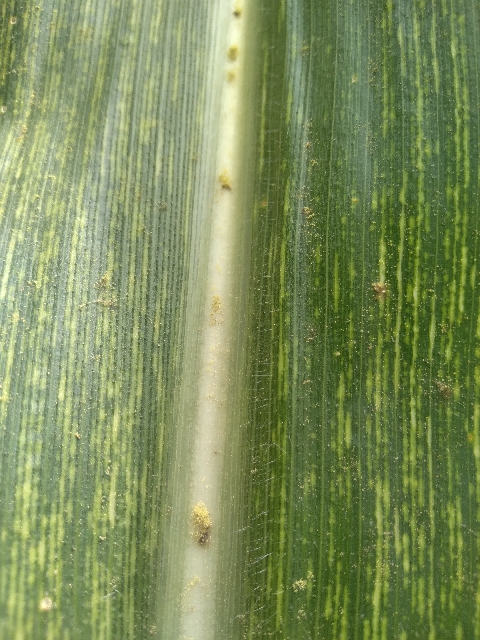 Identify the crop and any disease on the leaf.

maize, maize streak virus
